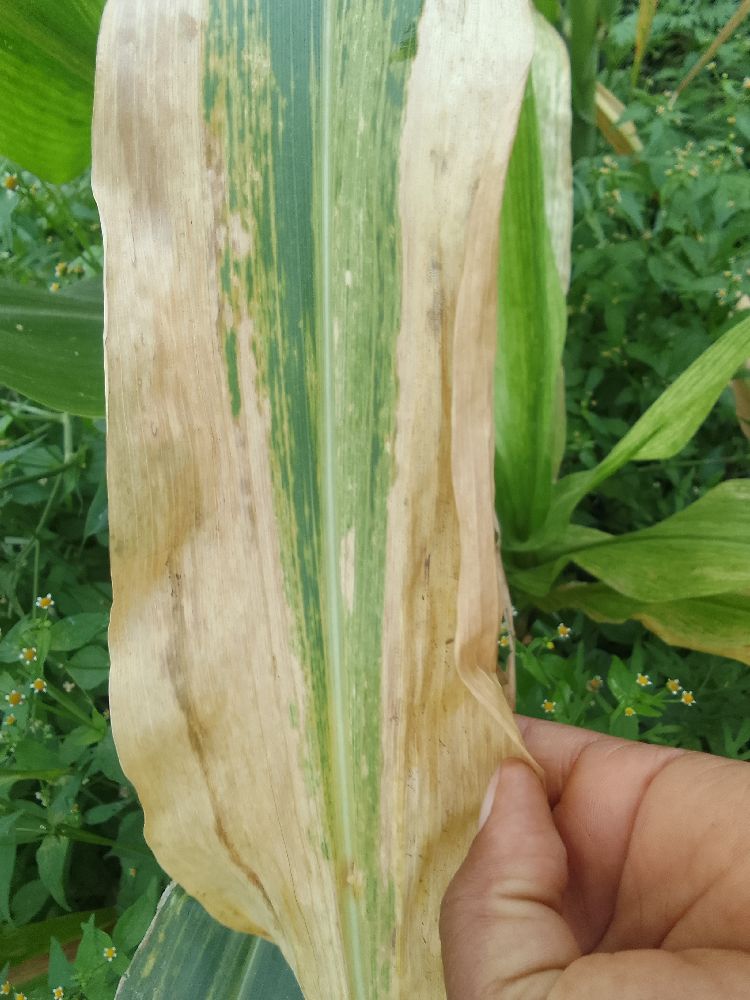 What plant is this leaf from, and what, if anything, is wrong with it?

maize, maize lethal necrosis
